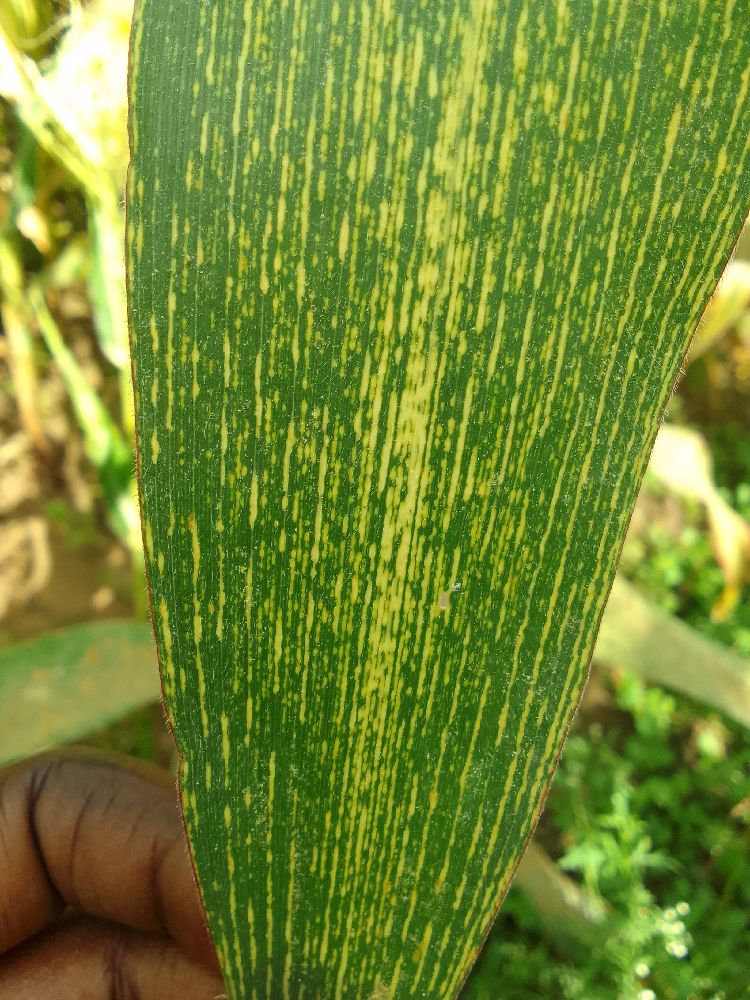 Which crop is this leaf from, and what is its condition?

maize, maize streak virus
